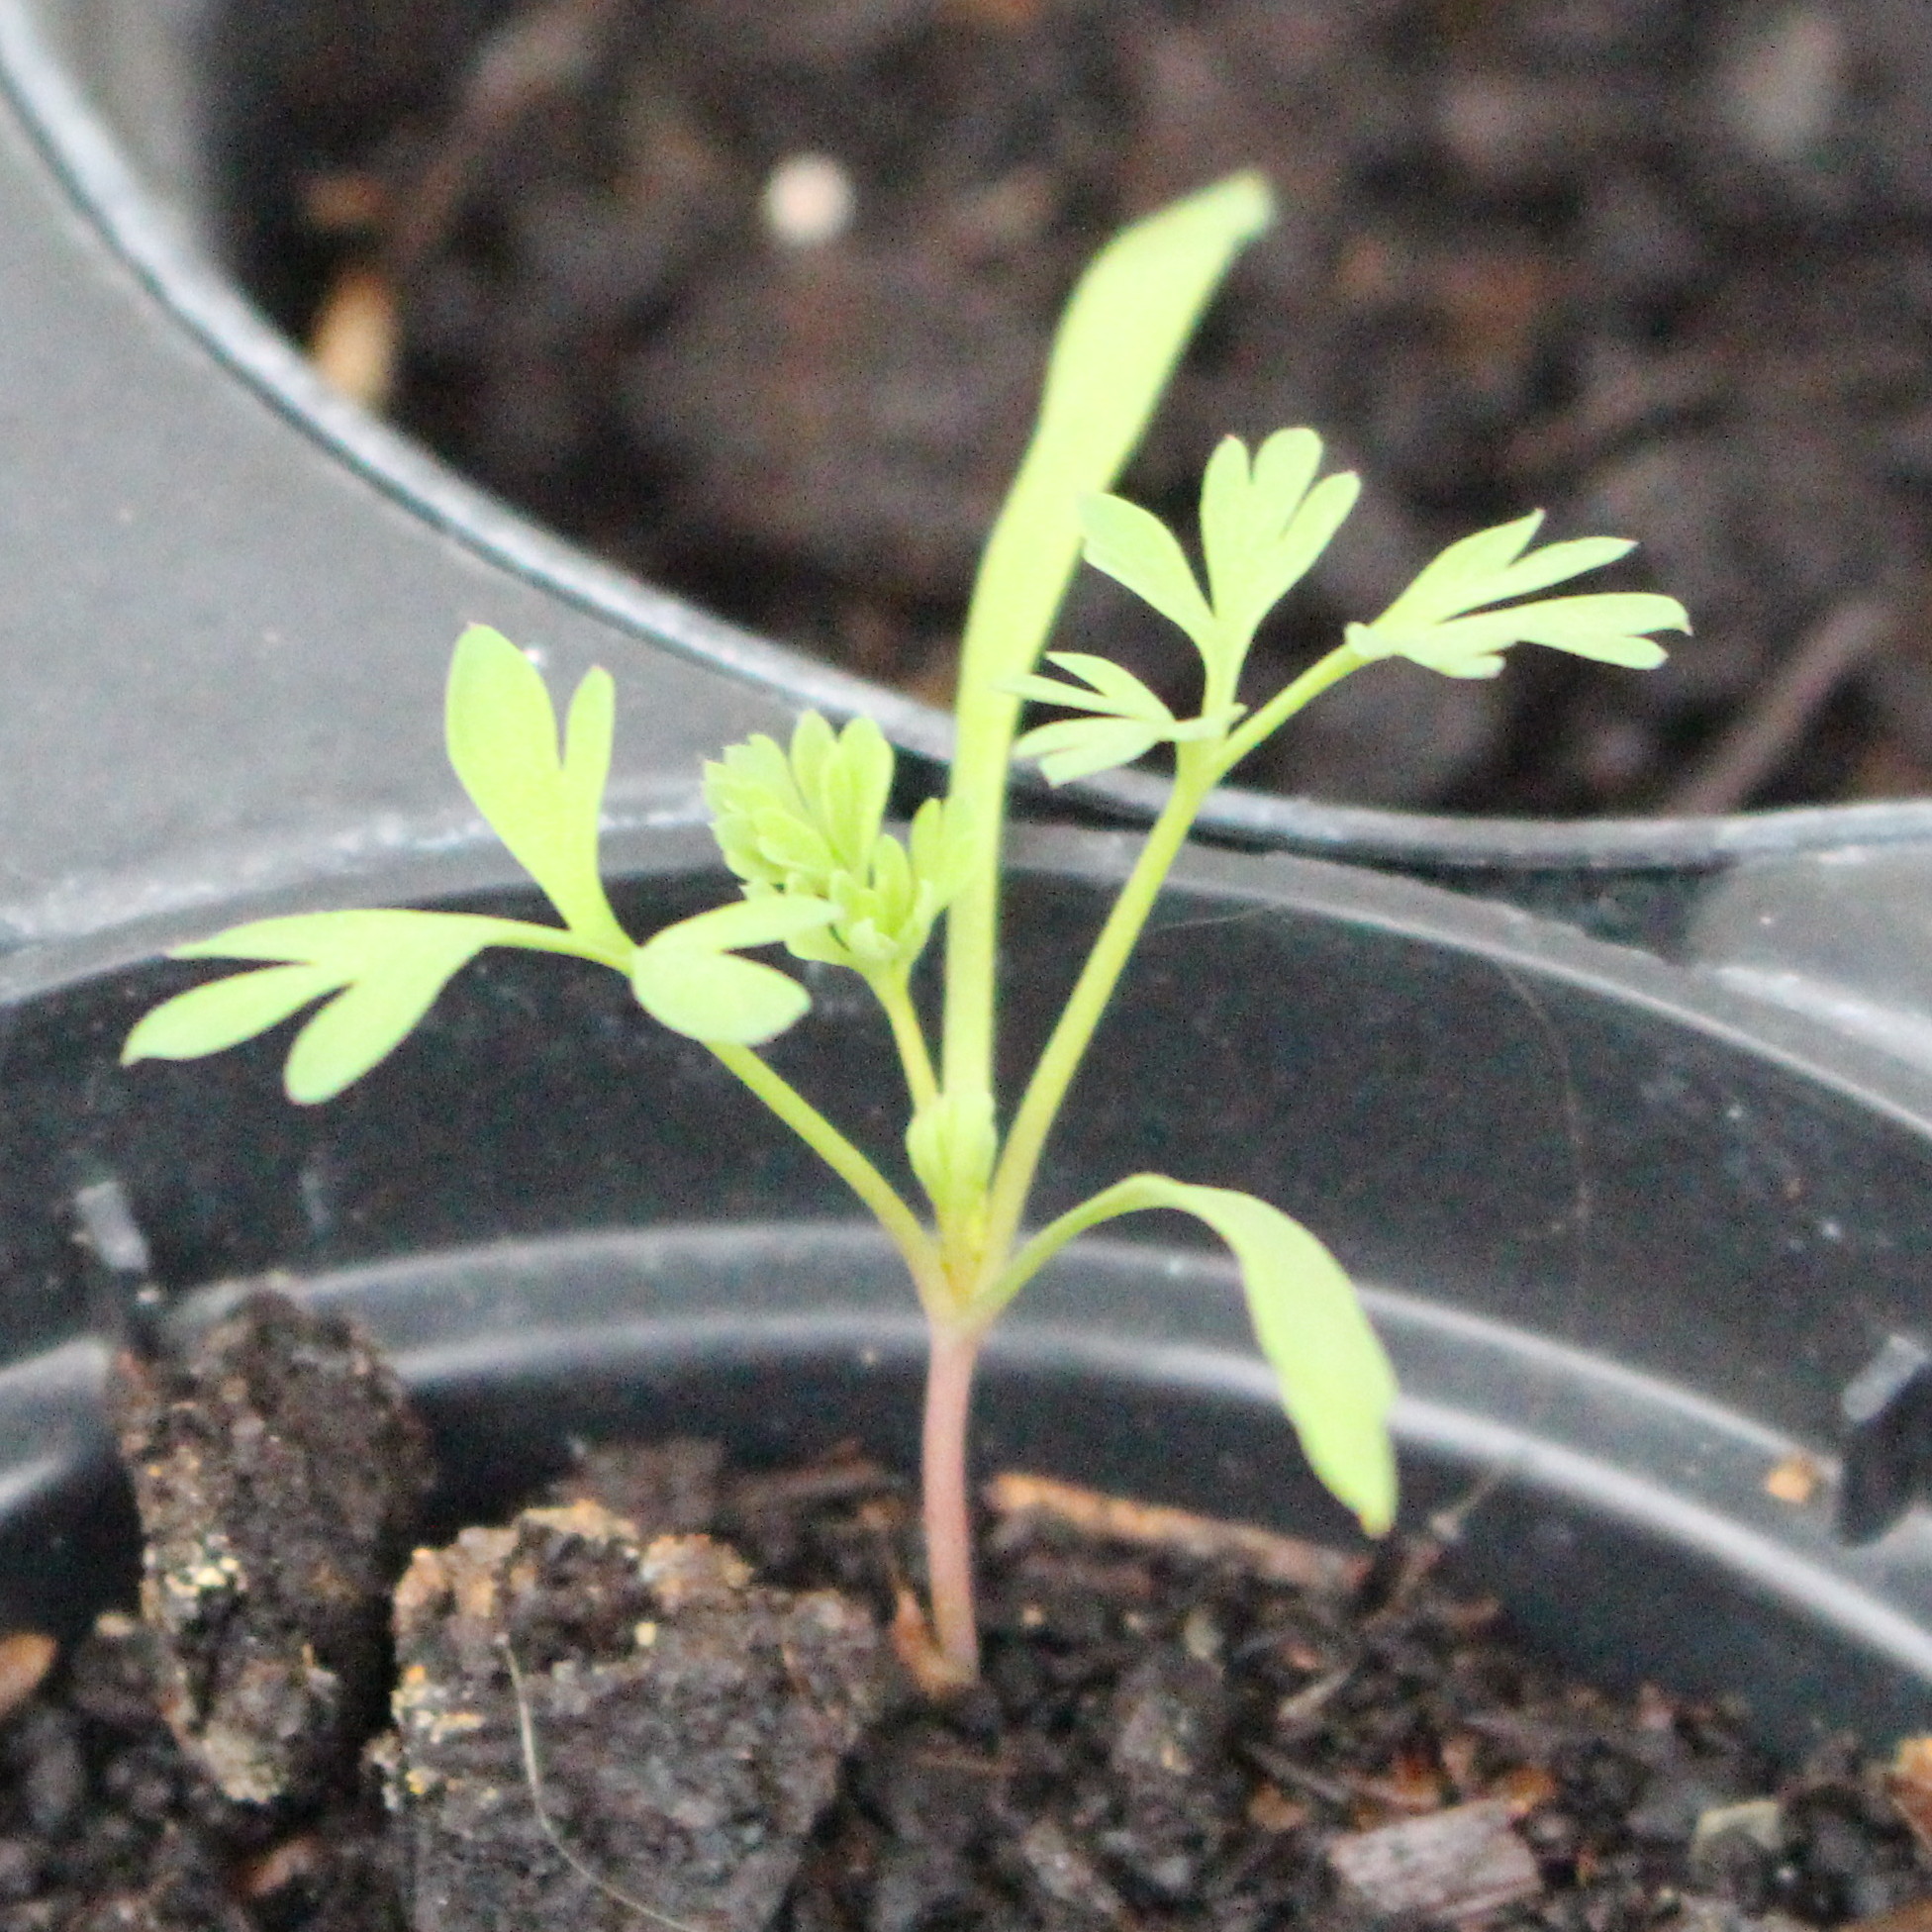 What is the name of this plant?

Fumaria officinalis
